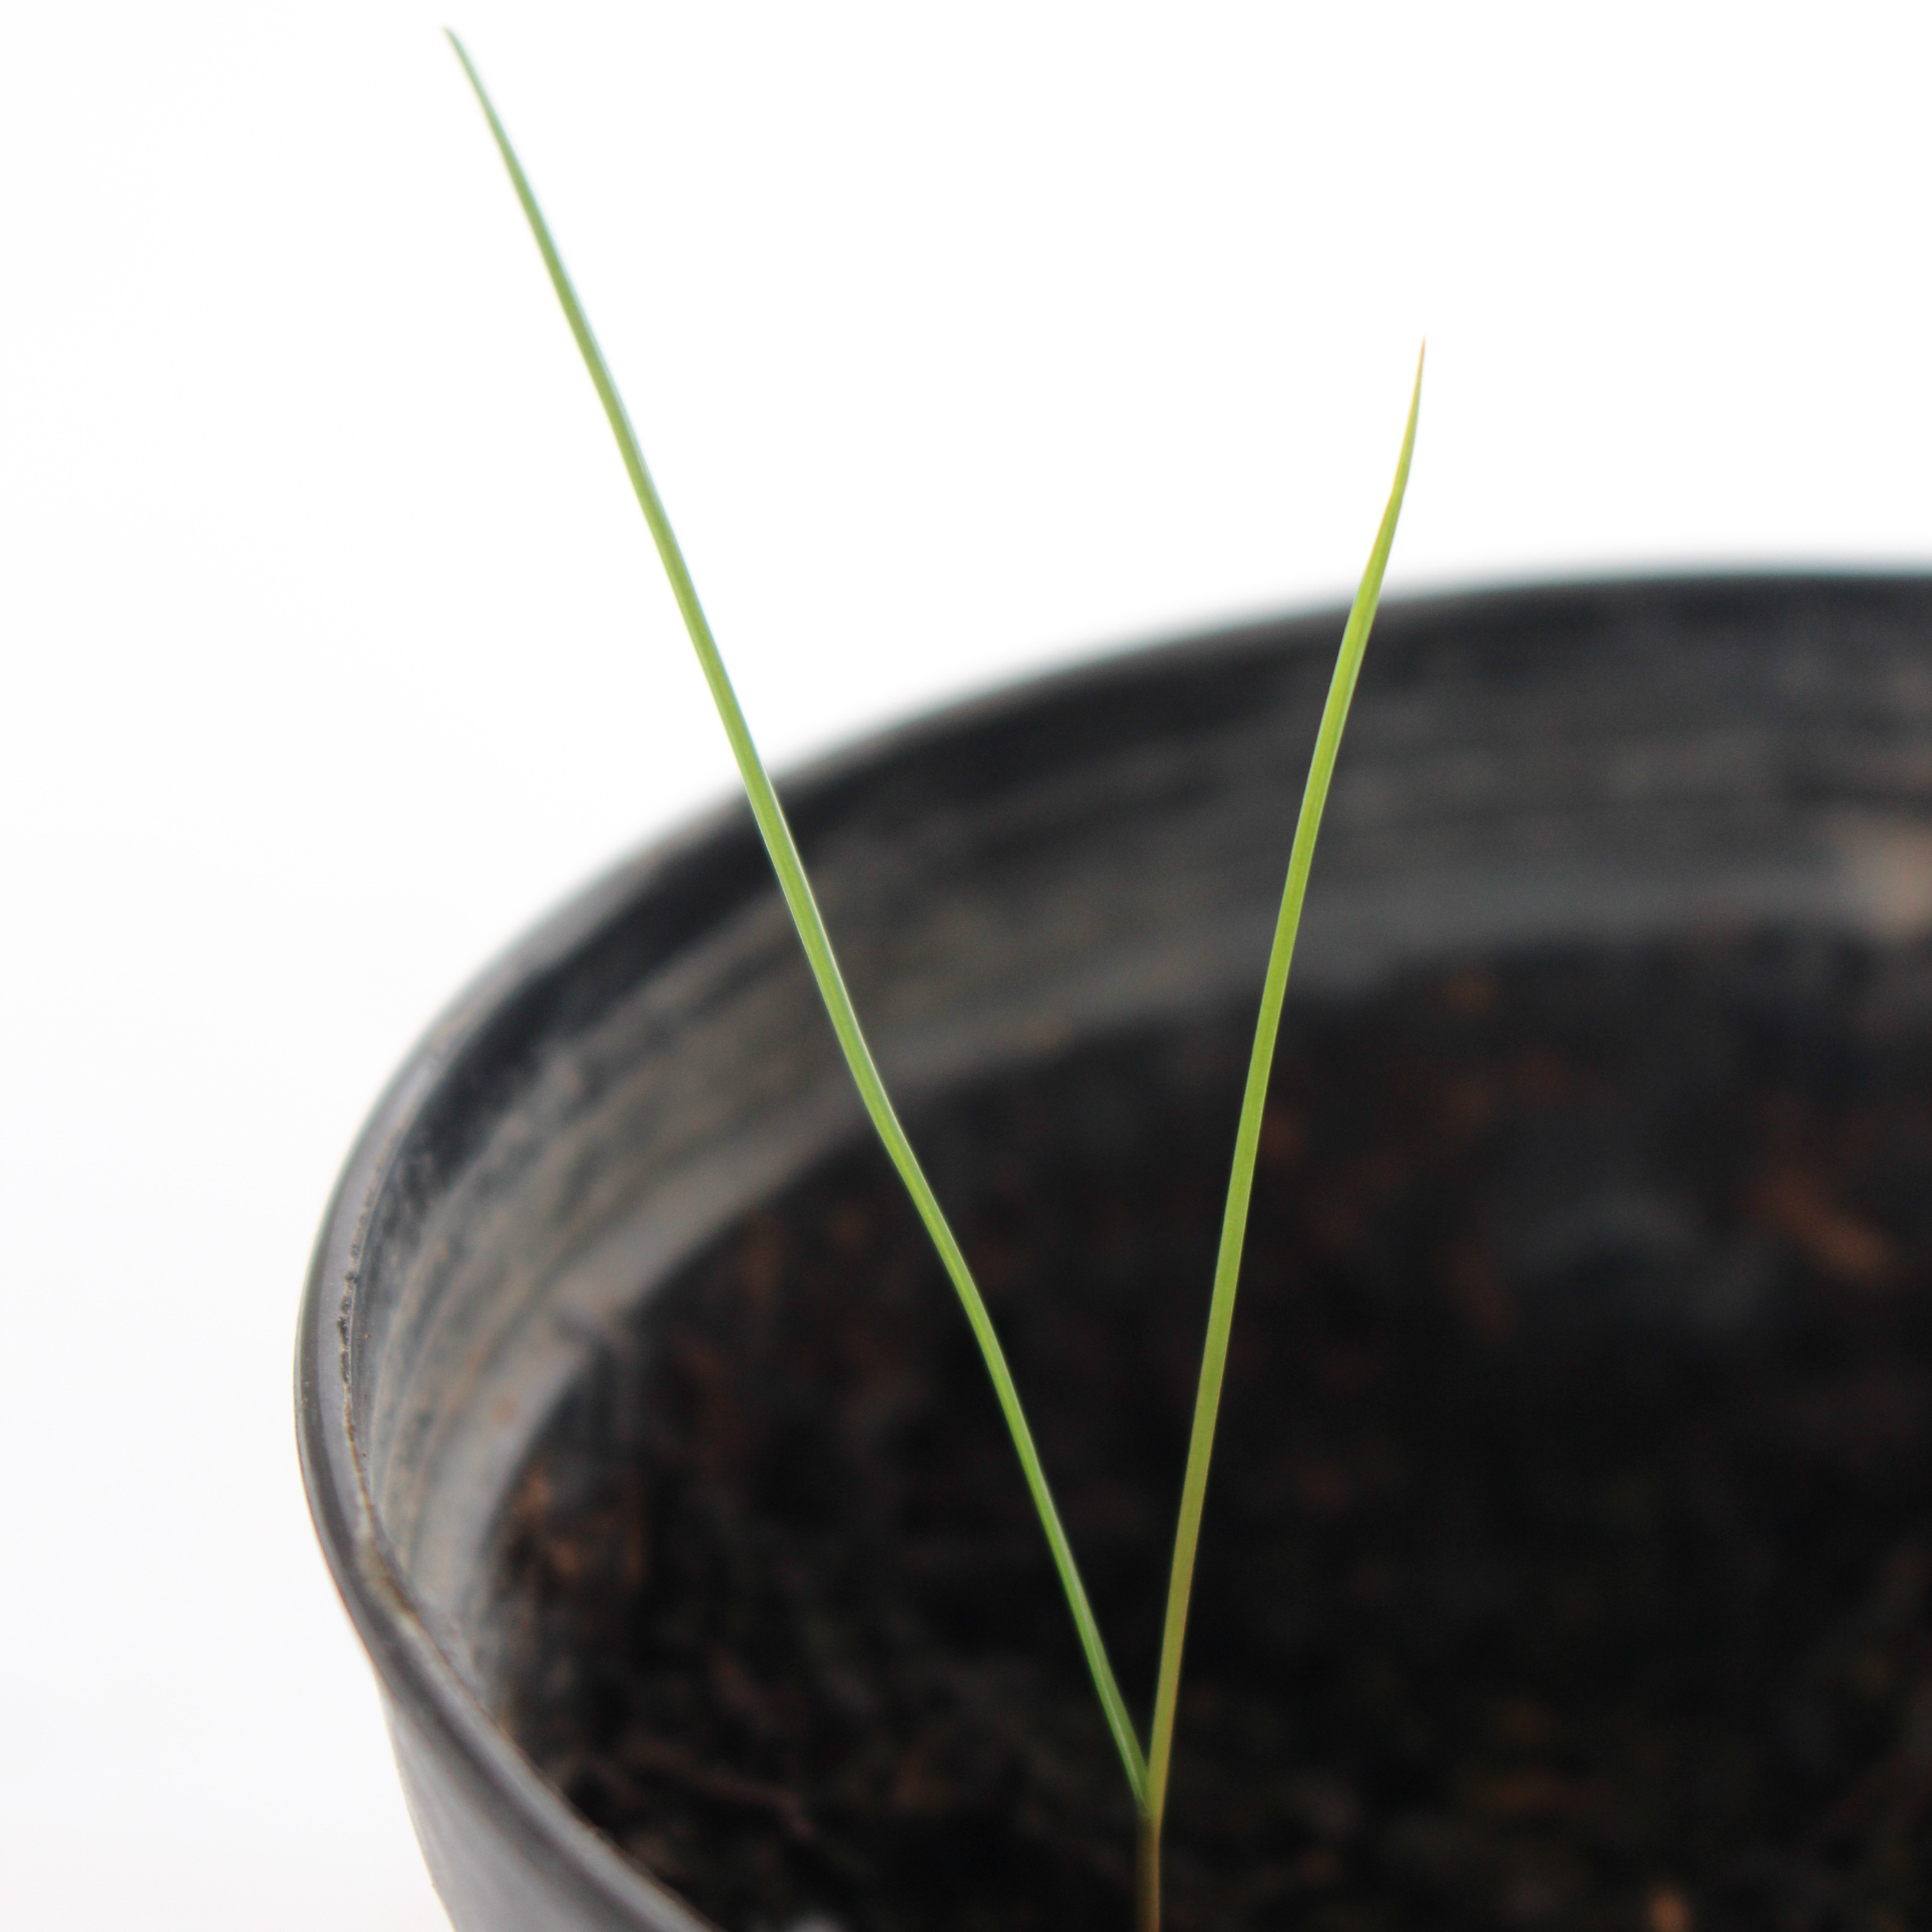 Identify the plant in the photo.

Lolium multiflorum
